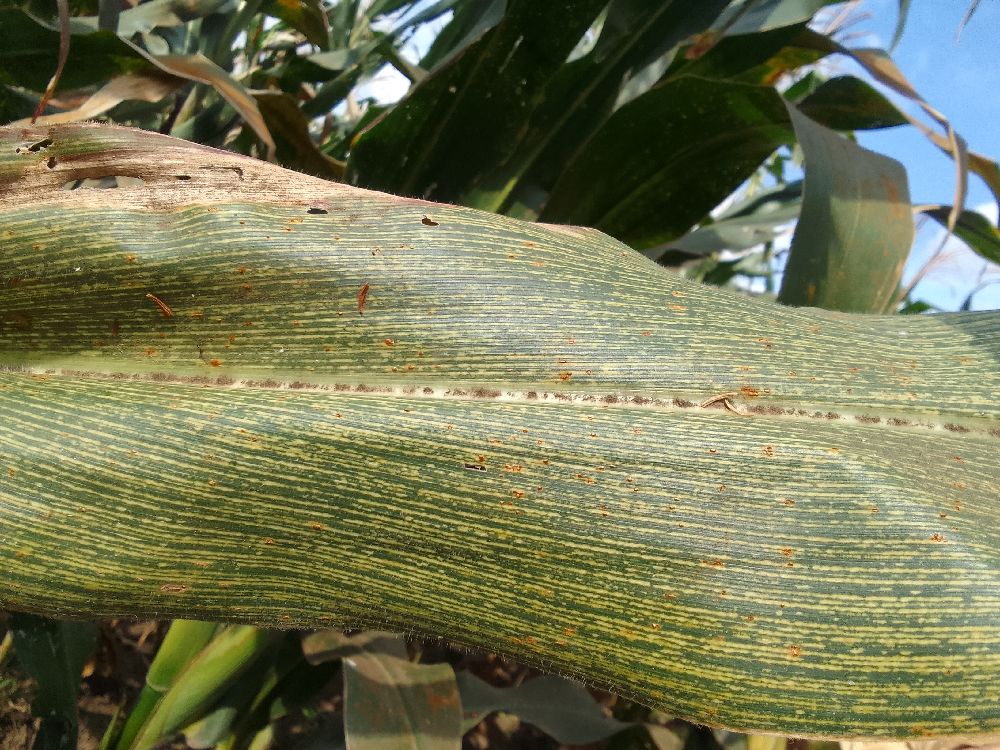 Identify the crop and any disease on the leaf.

maize, maize streak virus
